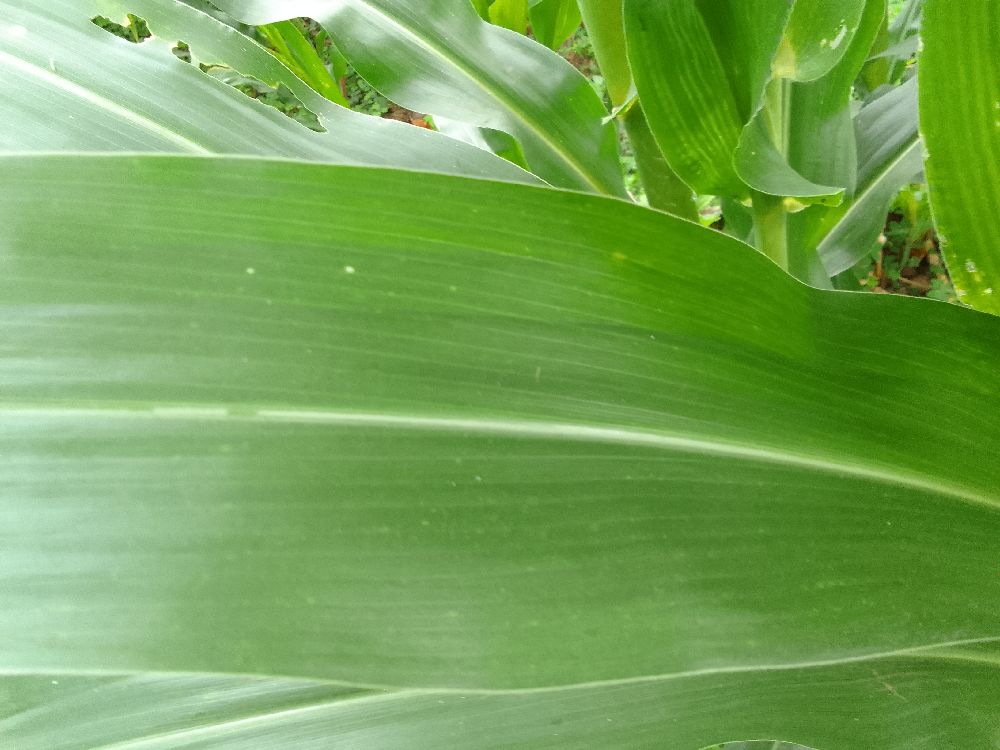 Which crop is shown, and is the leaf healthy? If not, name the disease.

maize, healthy
